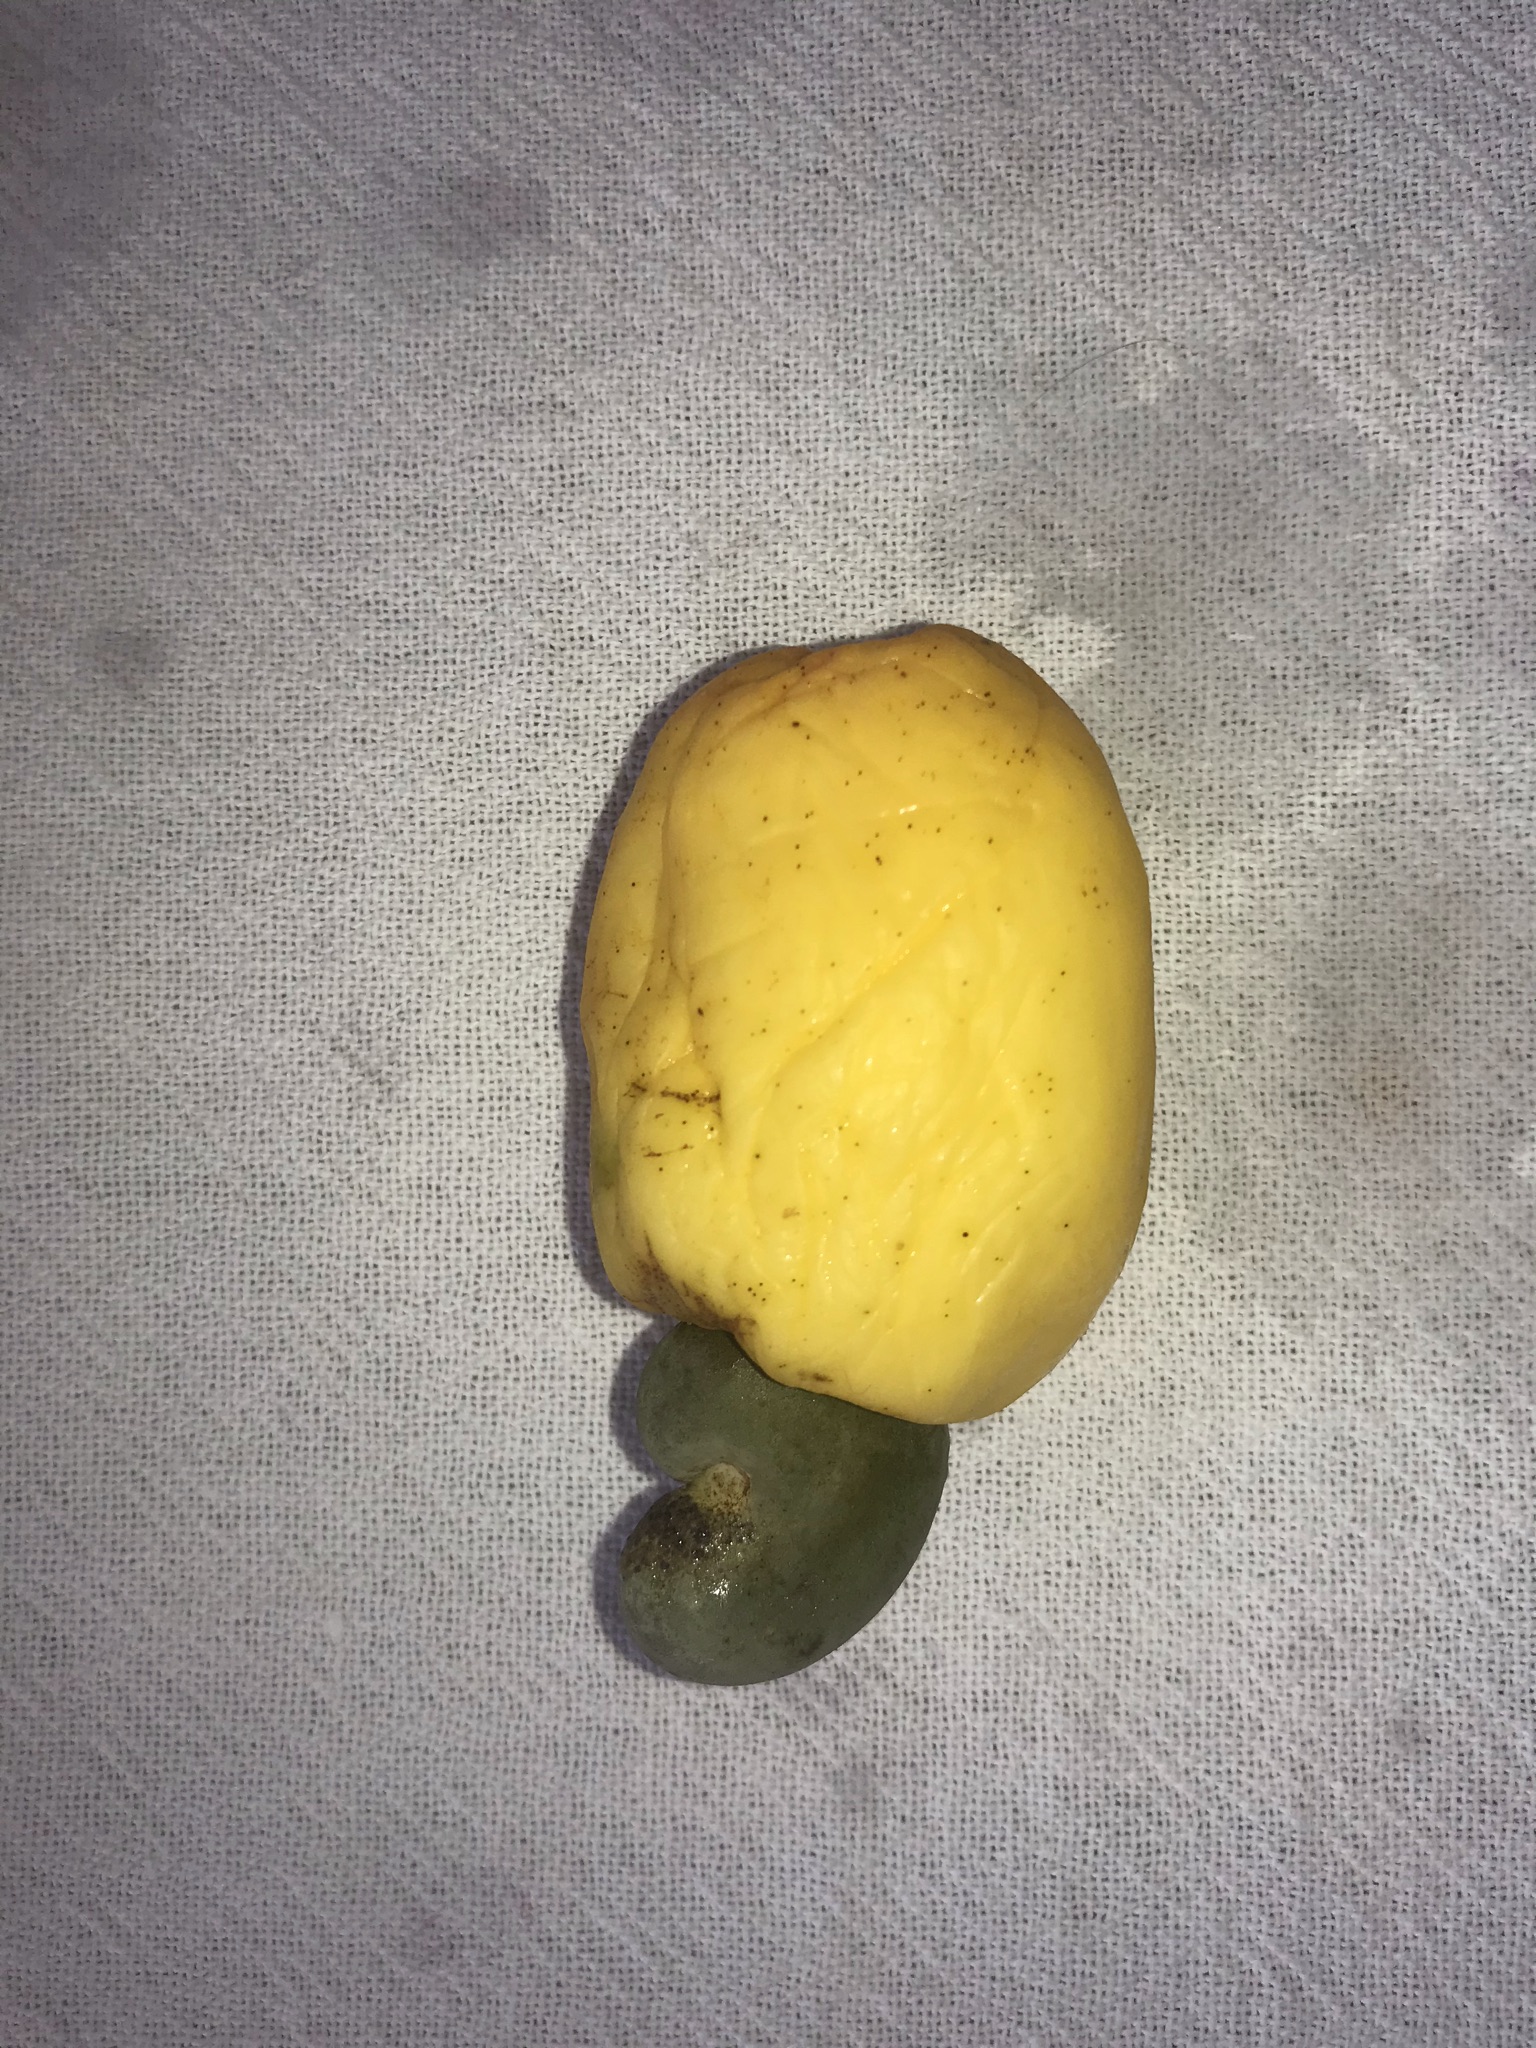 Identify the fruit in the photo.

caju amarelo
